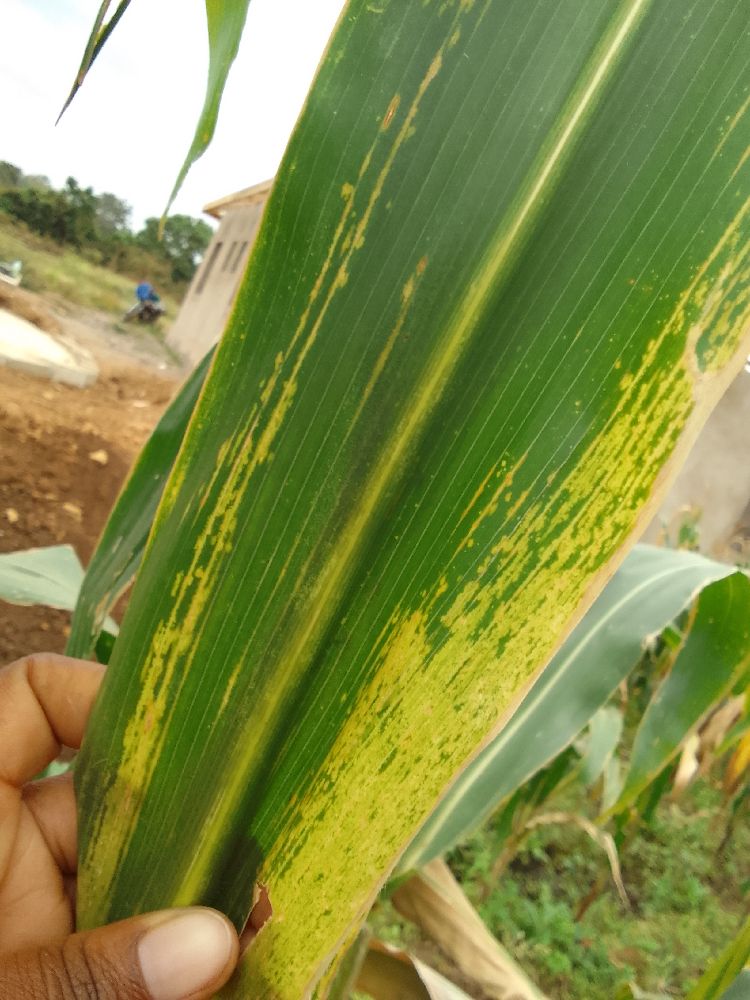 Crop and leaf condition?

maize, maize lethal necrosis
